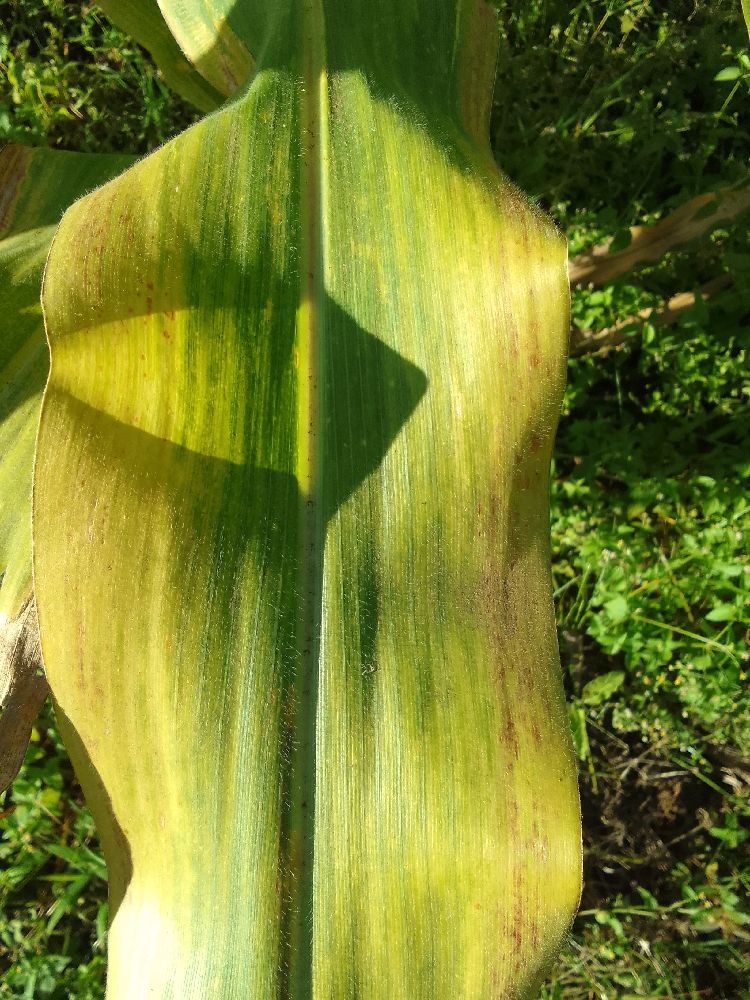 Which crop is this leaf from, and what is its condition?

maize, maize lethal necrosis
